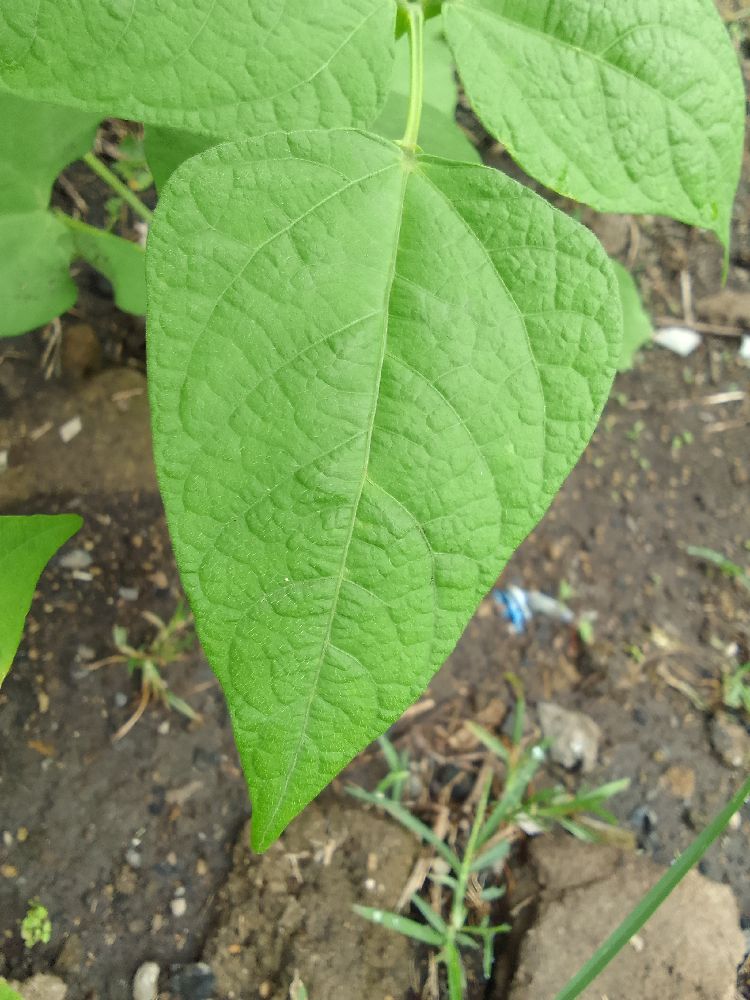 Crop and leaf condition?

common bean, healthy
